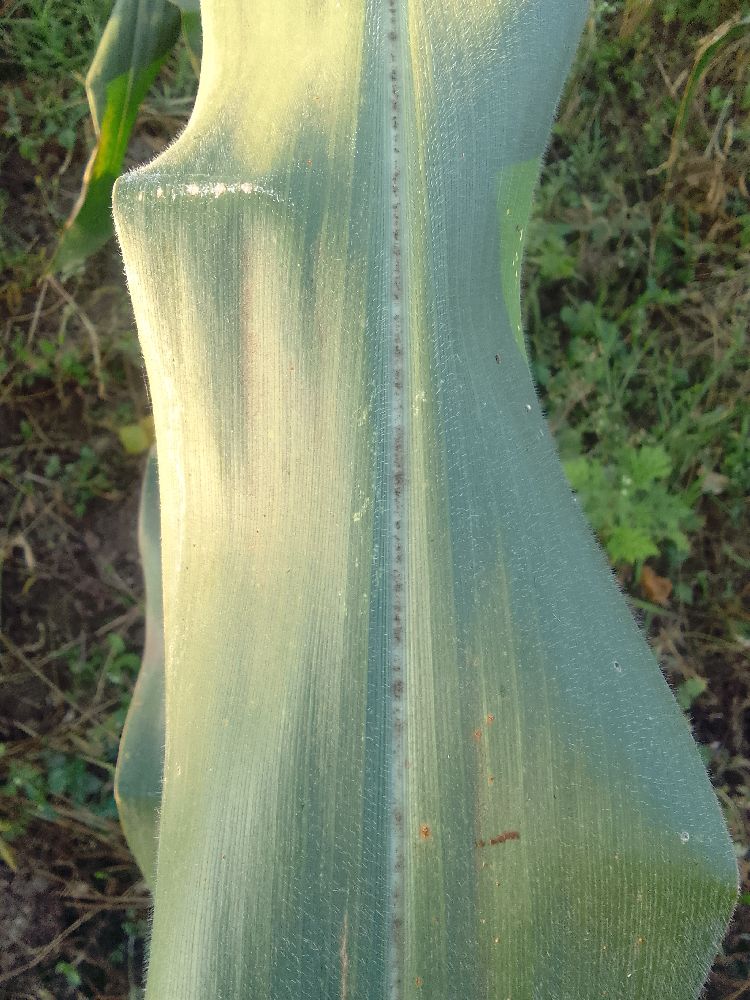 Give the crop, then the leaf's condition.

maize, healthy
